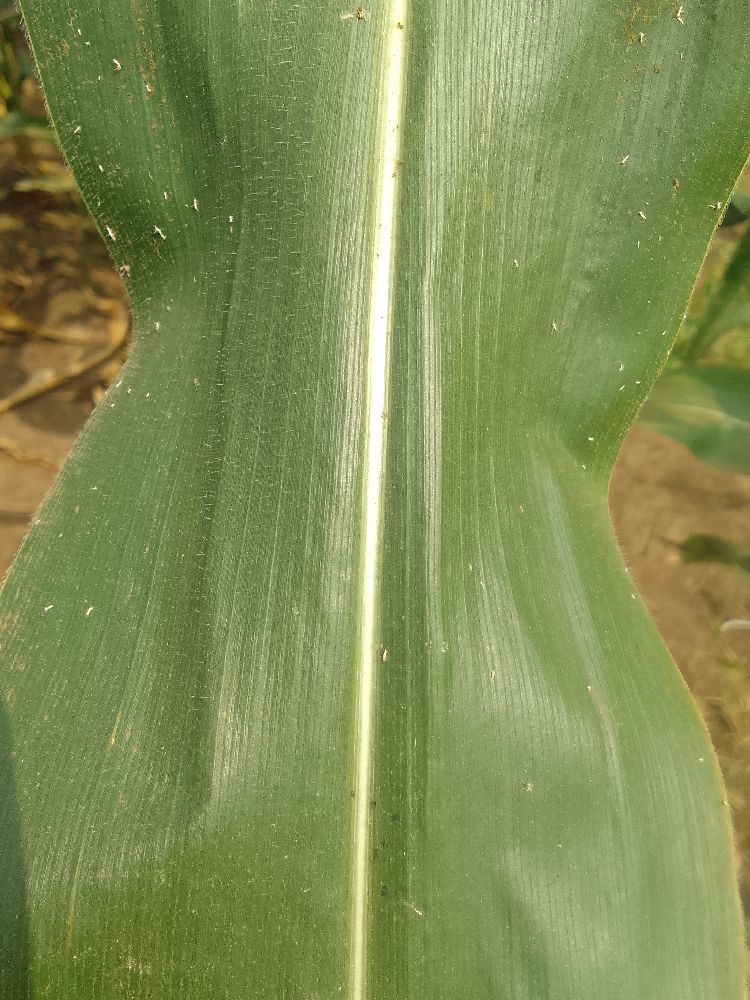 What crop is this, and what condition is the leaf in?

maize, healthy
